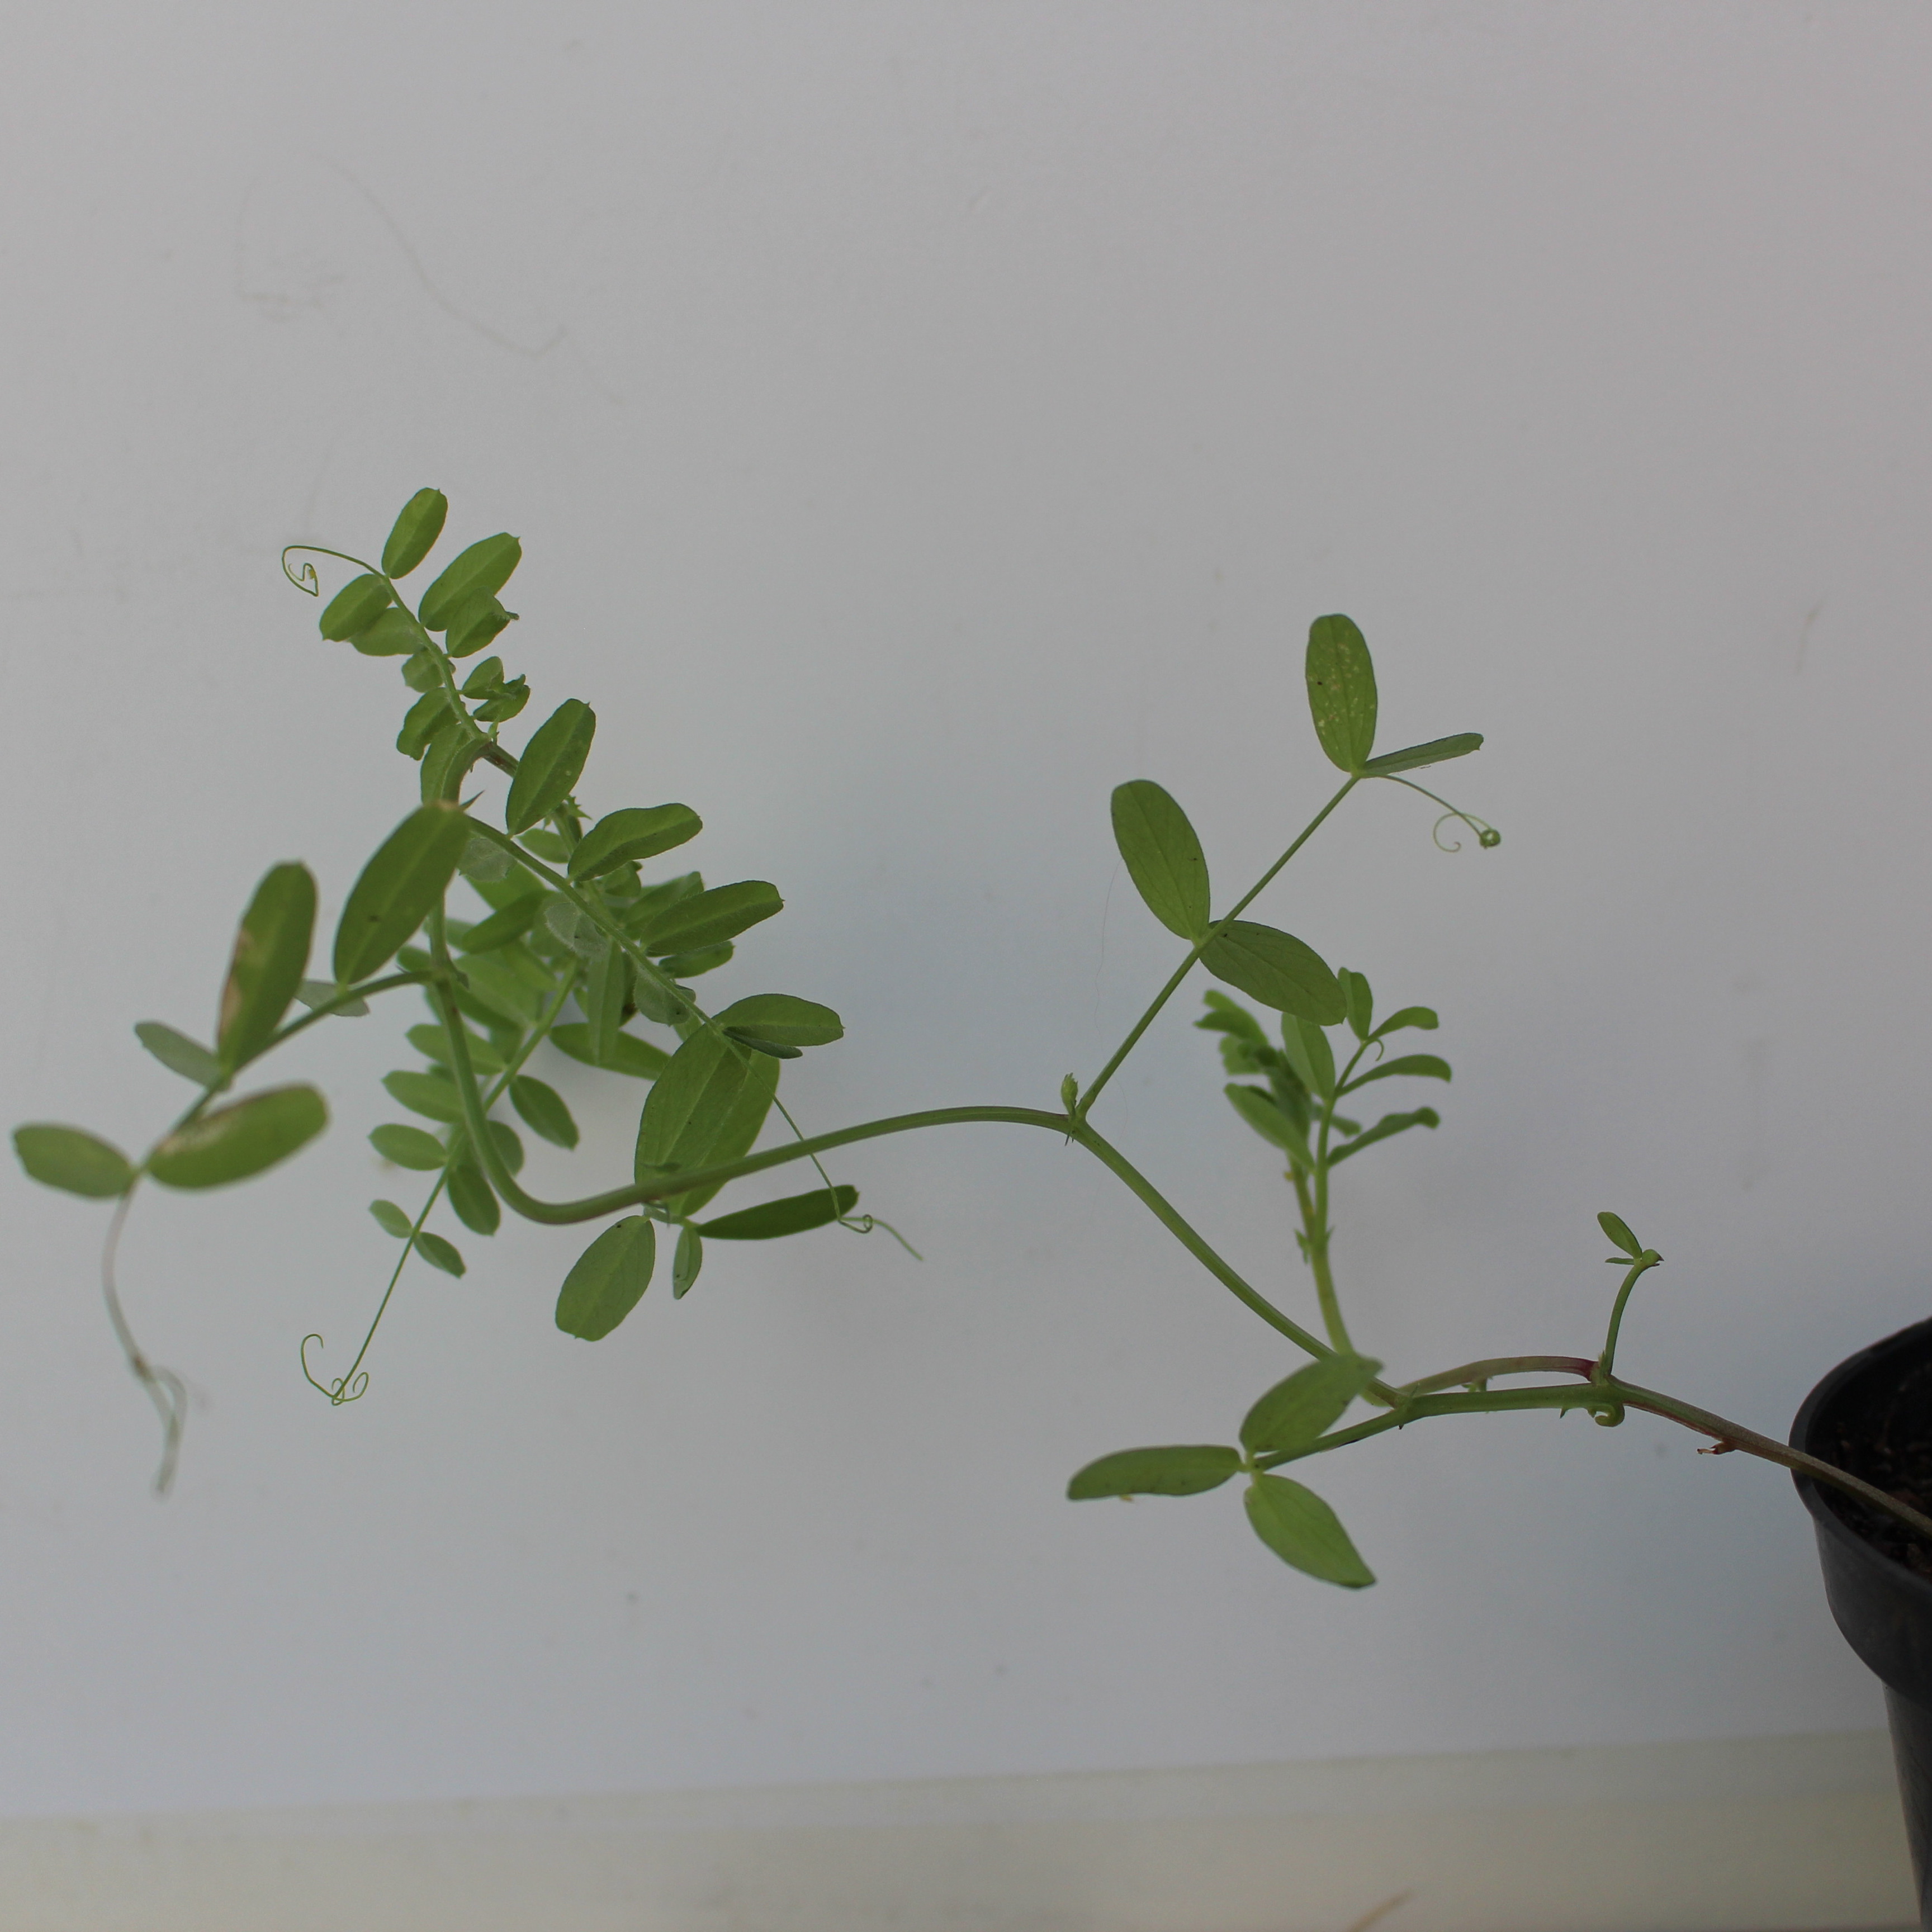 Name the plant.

Vicia sativa
